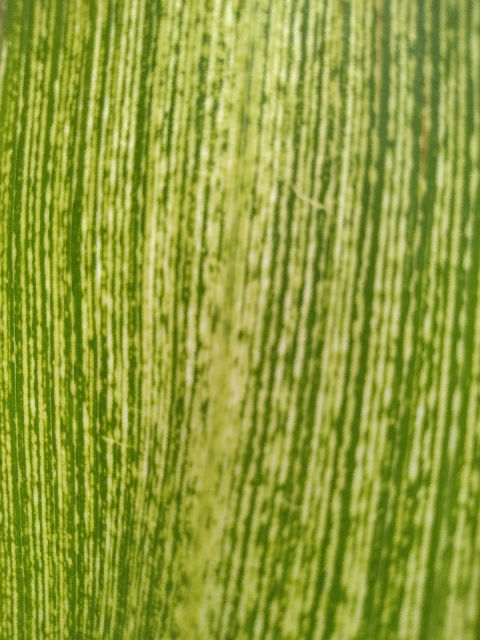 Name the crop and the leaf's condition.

maize, maize streak virus
